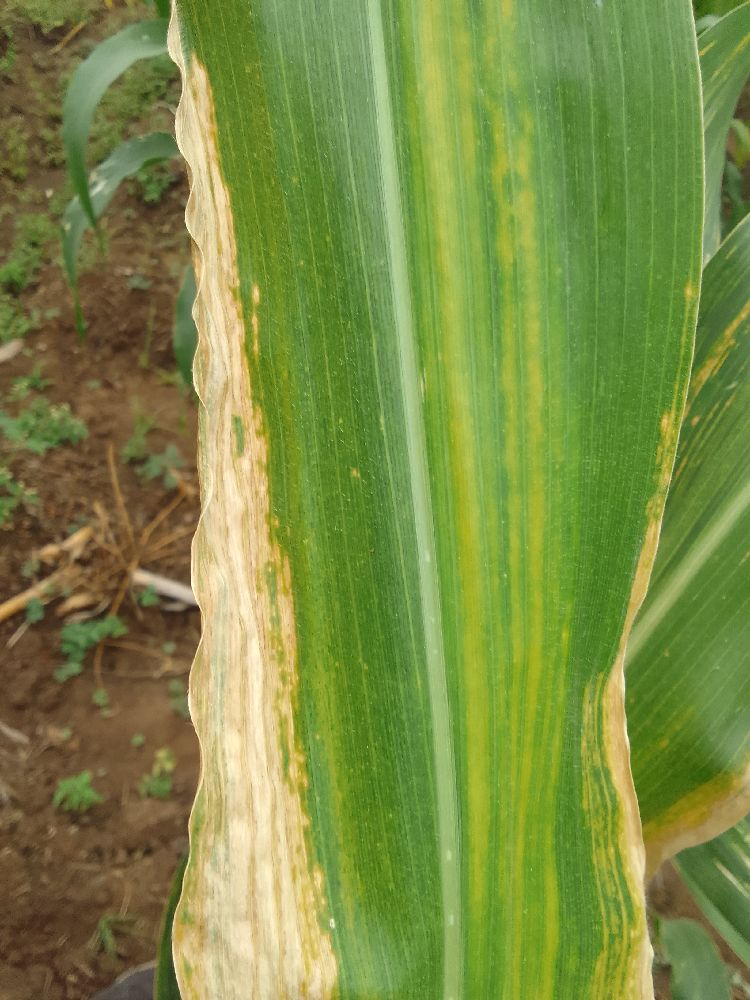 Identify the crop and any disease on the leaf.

maize, maize lethal necrosis
